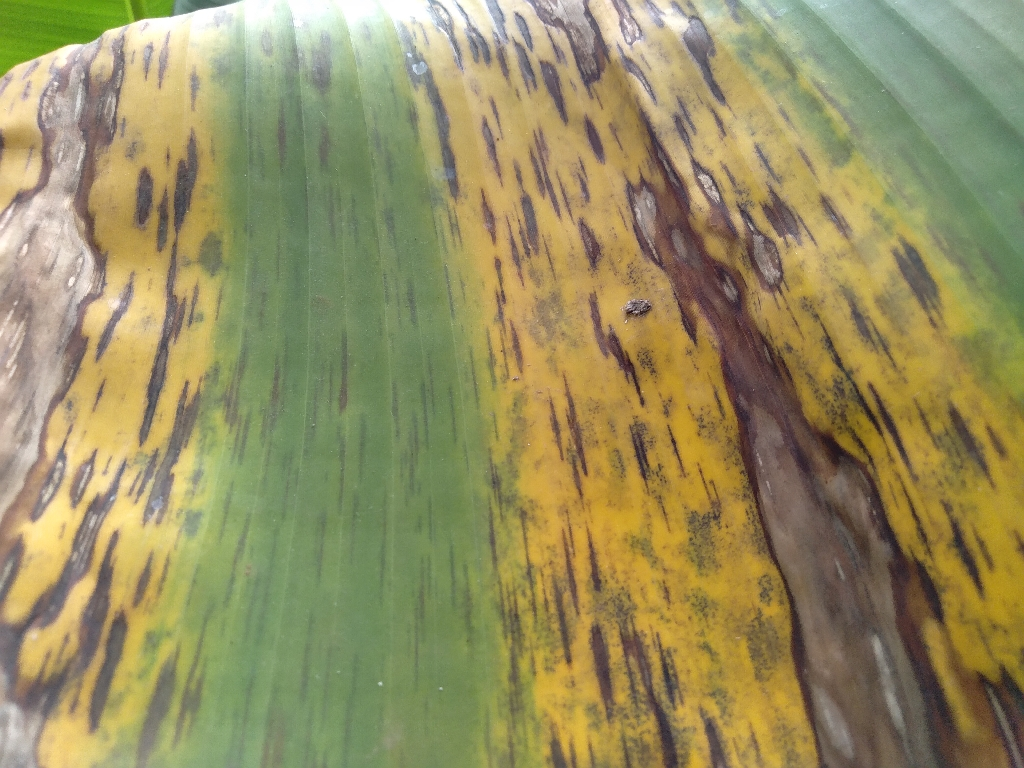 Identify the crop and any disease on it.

banana, black sigatoka
